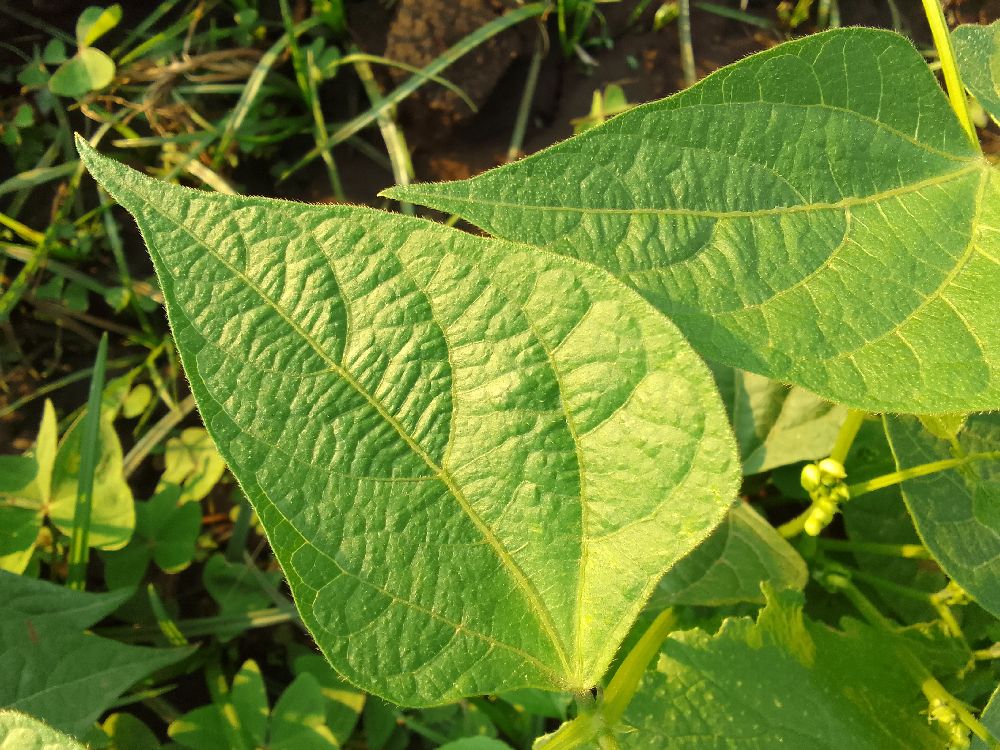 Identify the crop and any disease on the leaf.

common bean, healthy
